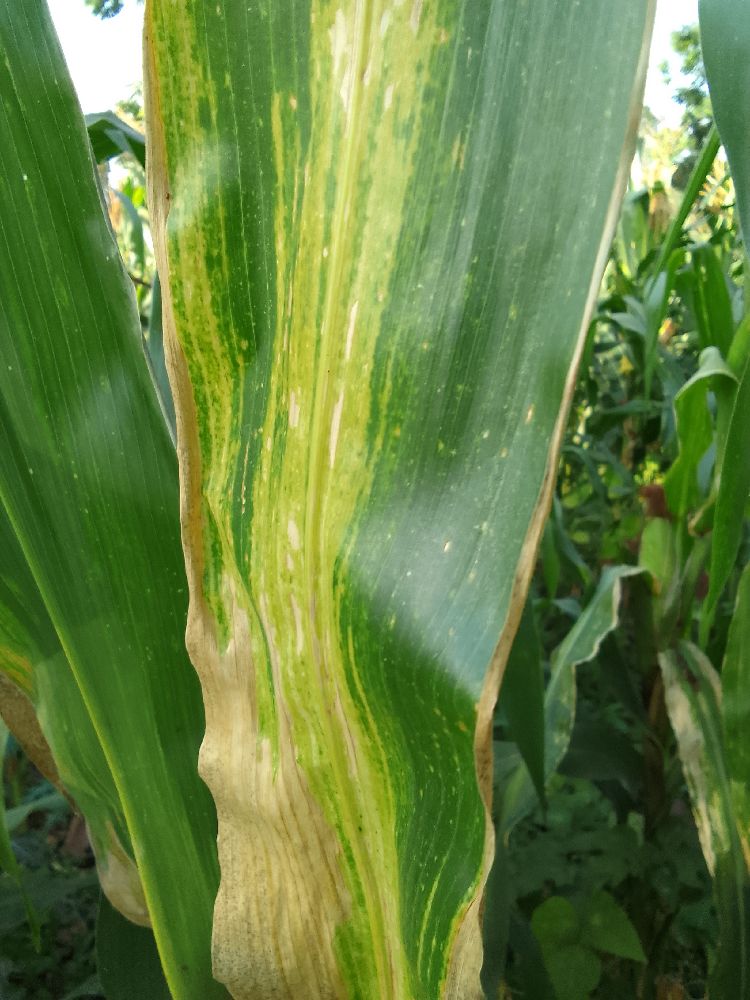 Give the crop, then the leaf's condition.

maize, maize lethal necrosis
